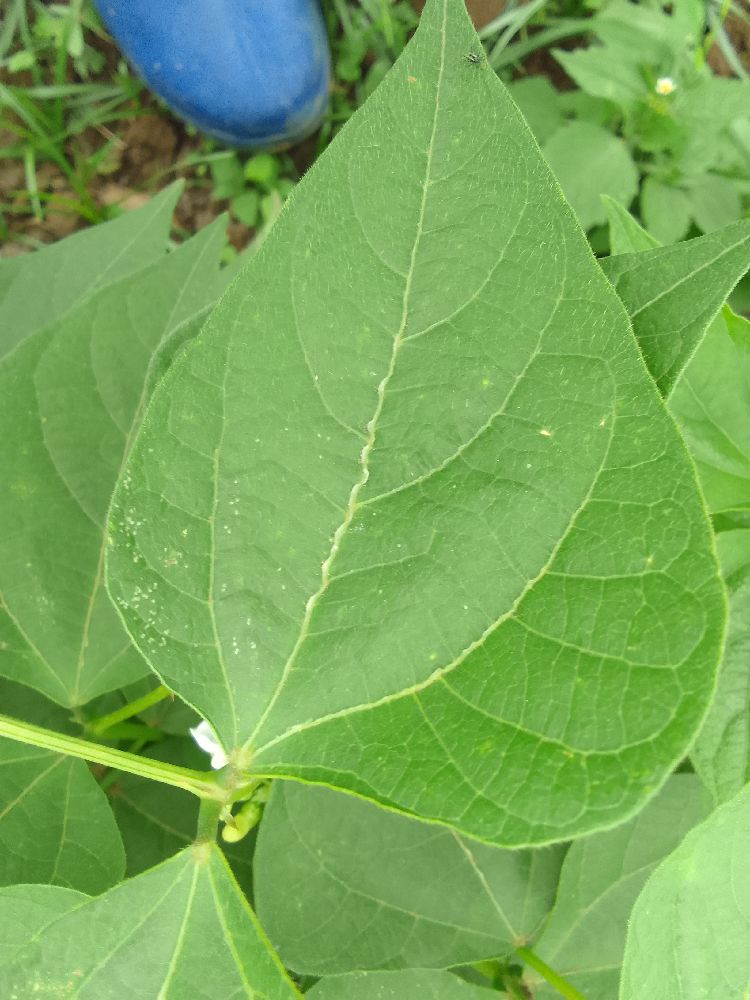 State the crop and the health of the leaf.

common bean, healthy
